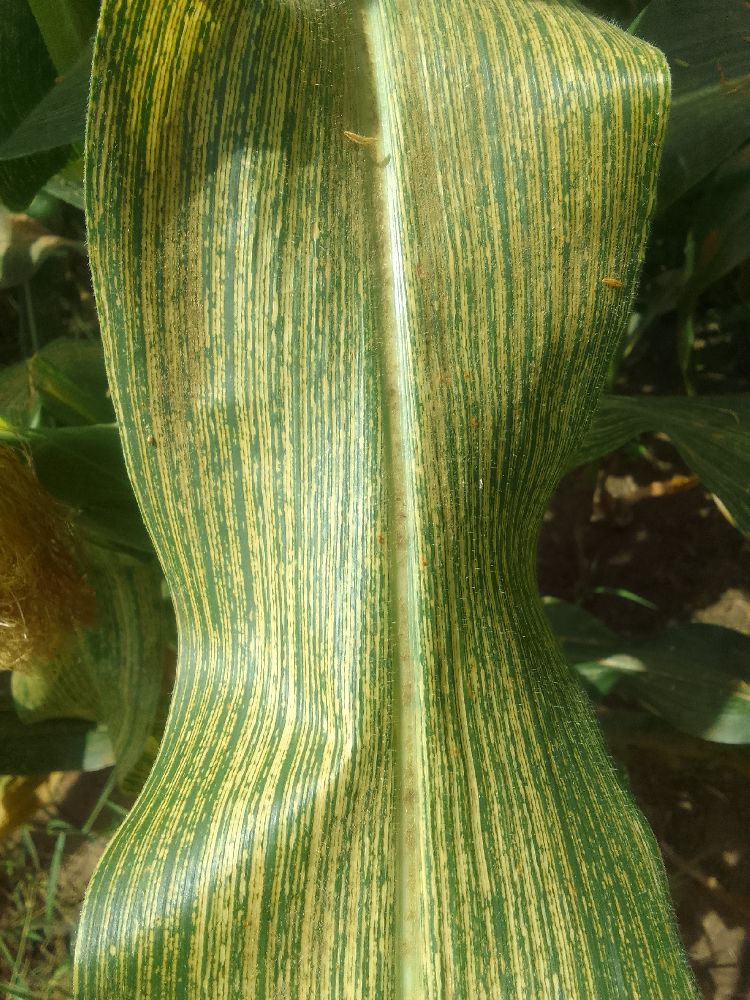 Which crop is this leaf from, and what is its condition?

maize, maize streak virus
